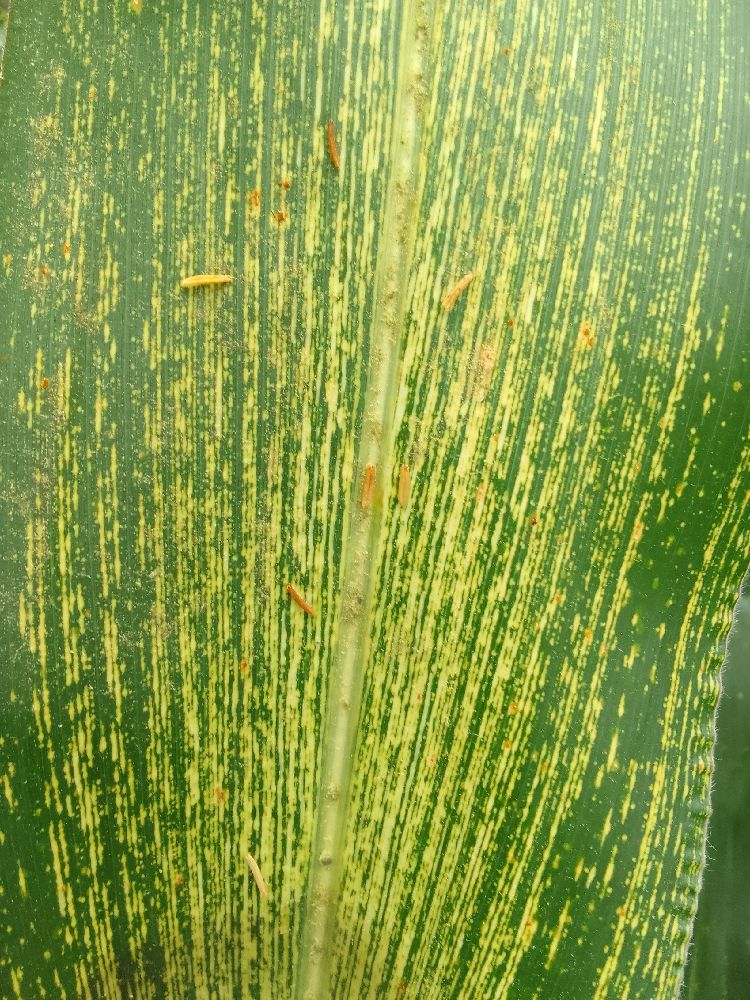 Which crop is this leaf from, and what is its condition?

maize, maize streak virus
